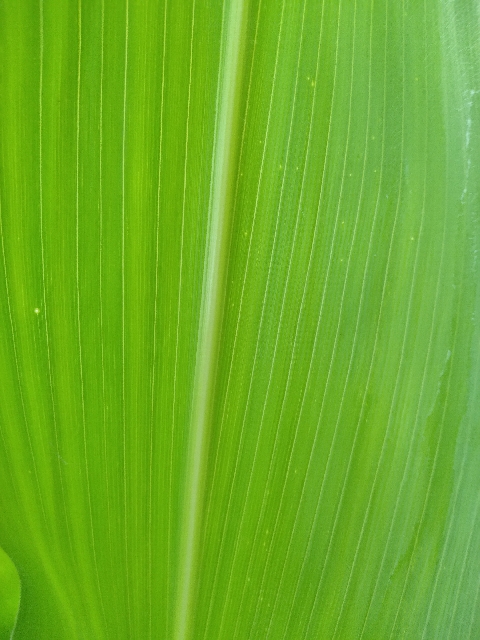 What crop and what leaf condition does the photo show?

maize, healthy
